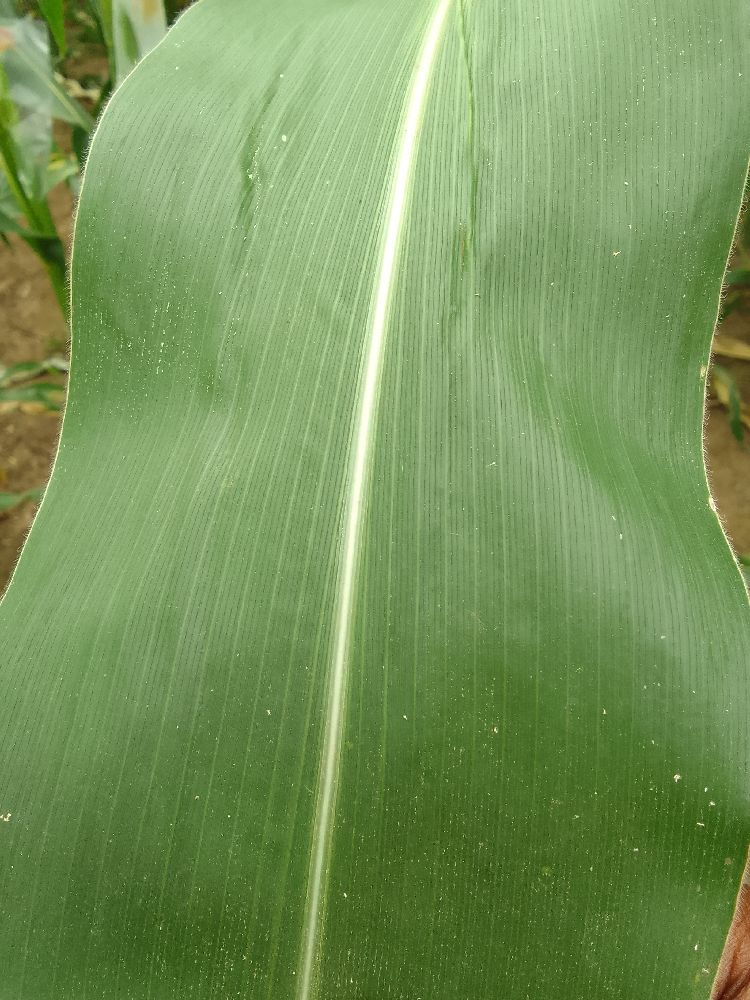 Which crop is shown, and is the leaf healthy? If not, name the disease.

maize, healthy
